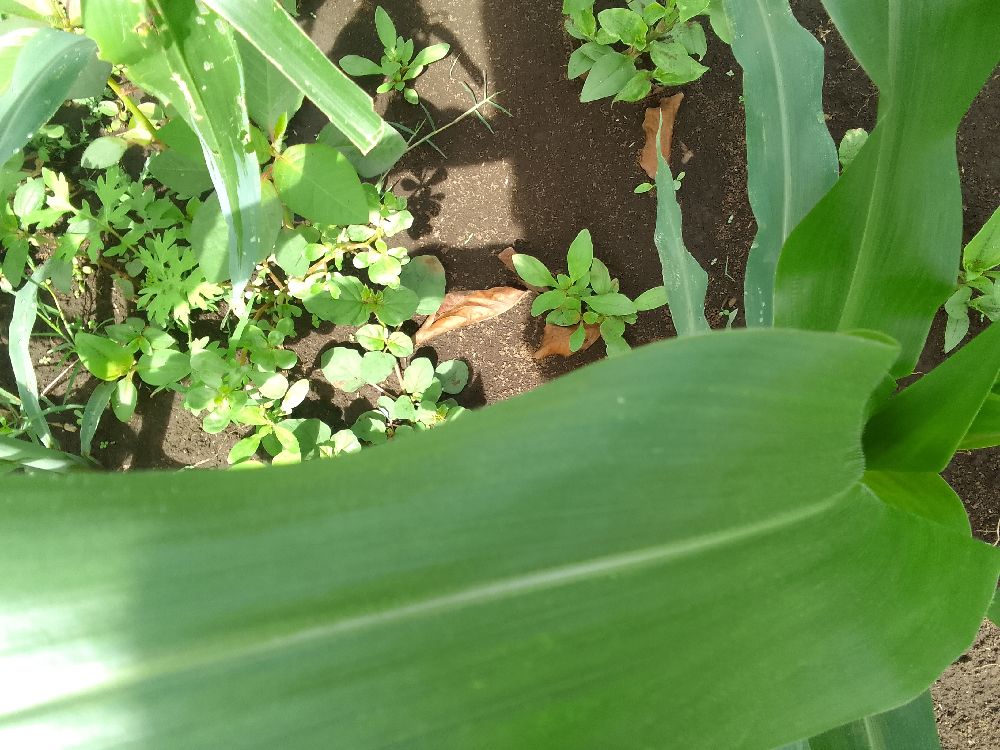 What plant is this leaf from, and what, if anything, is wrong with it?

maize, healthy
